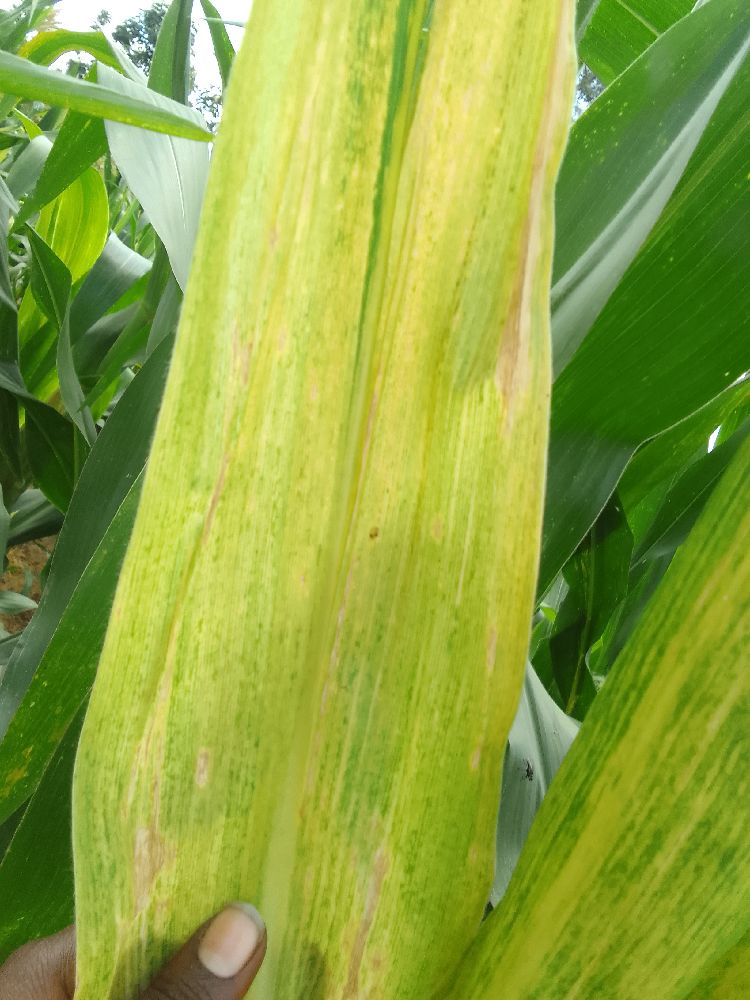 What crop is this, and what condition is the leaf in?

maize, maize lethal necrosis
